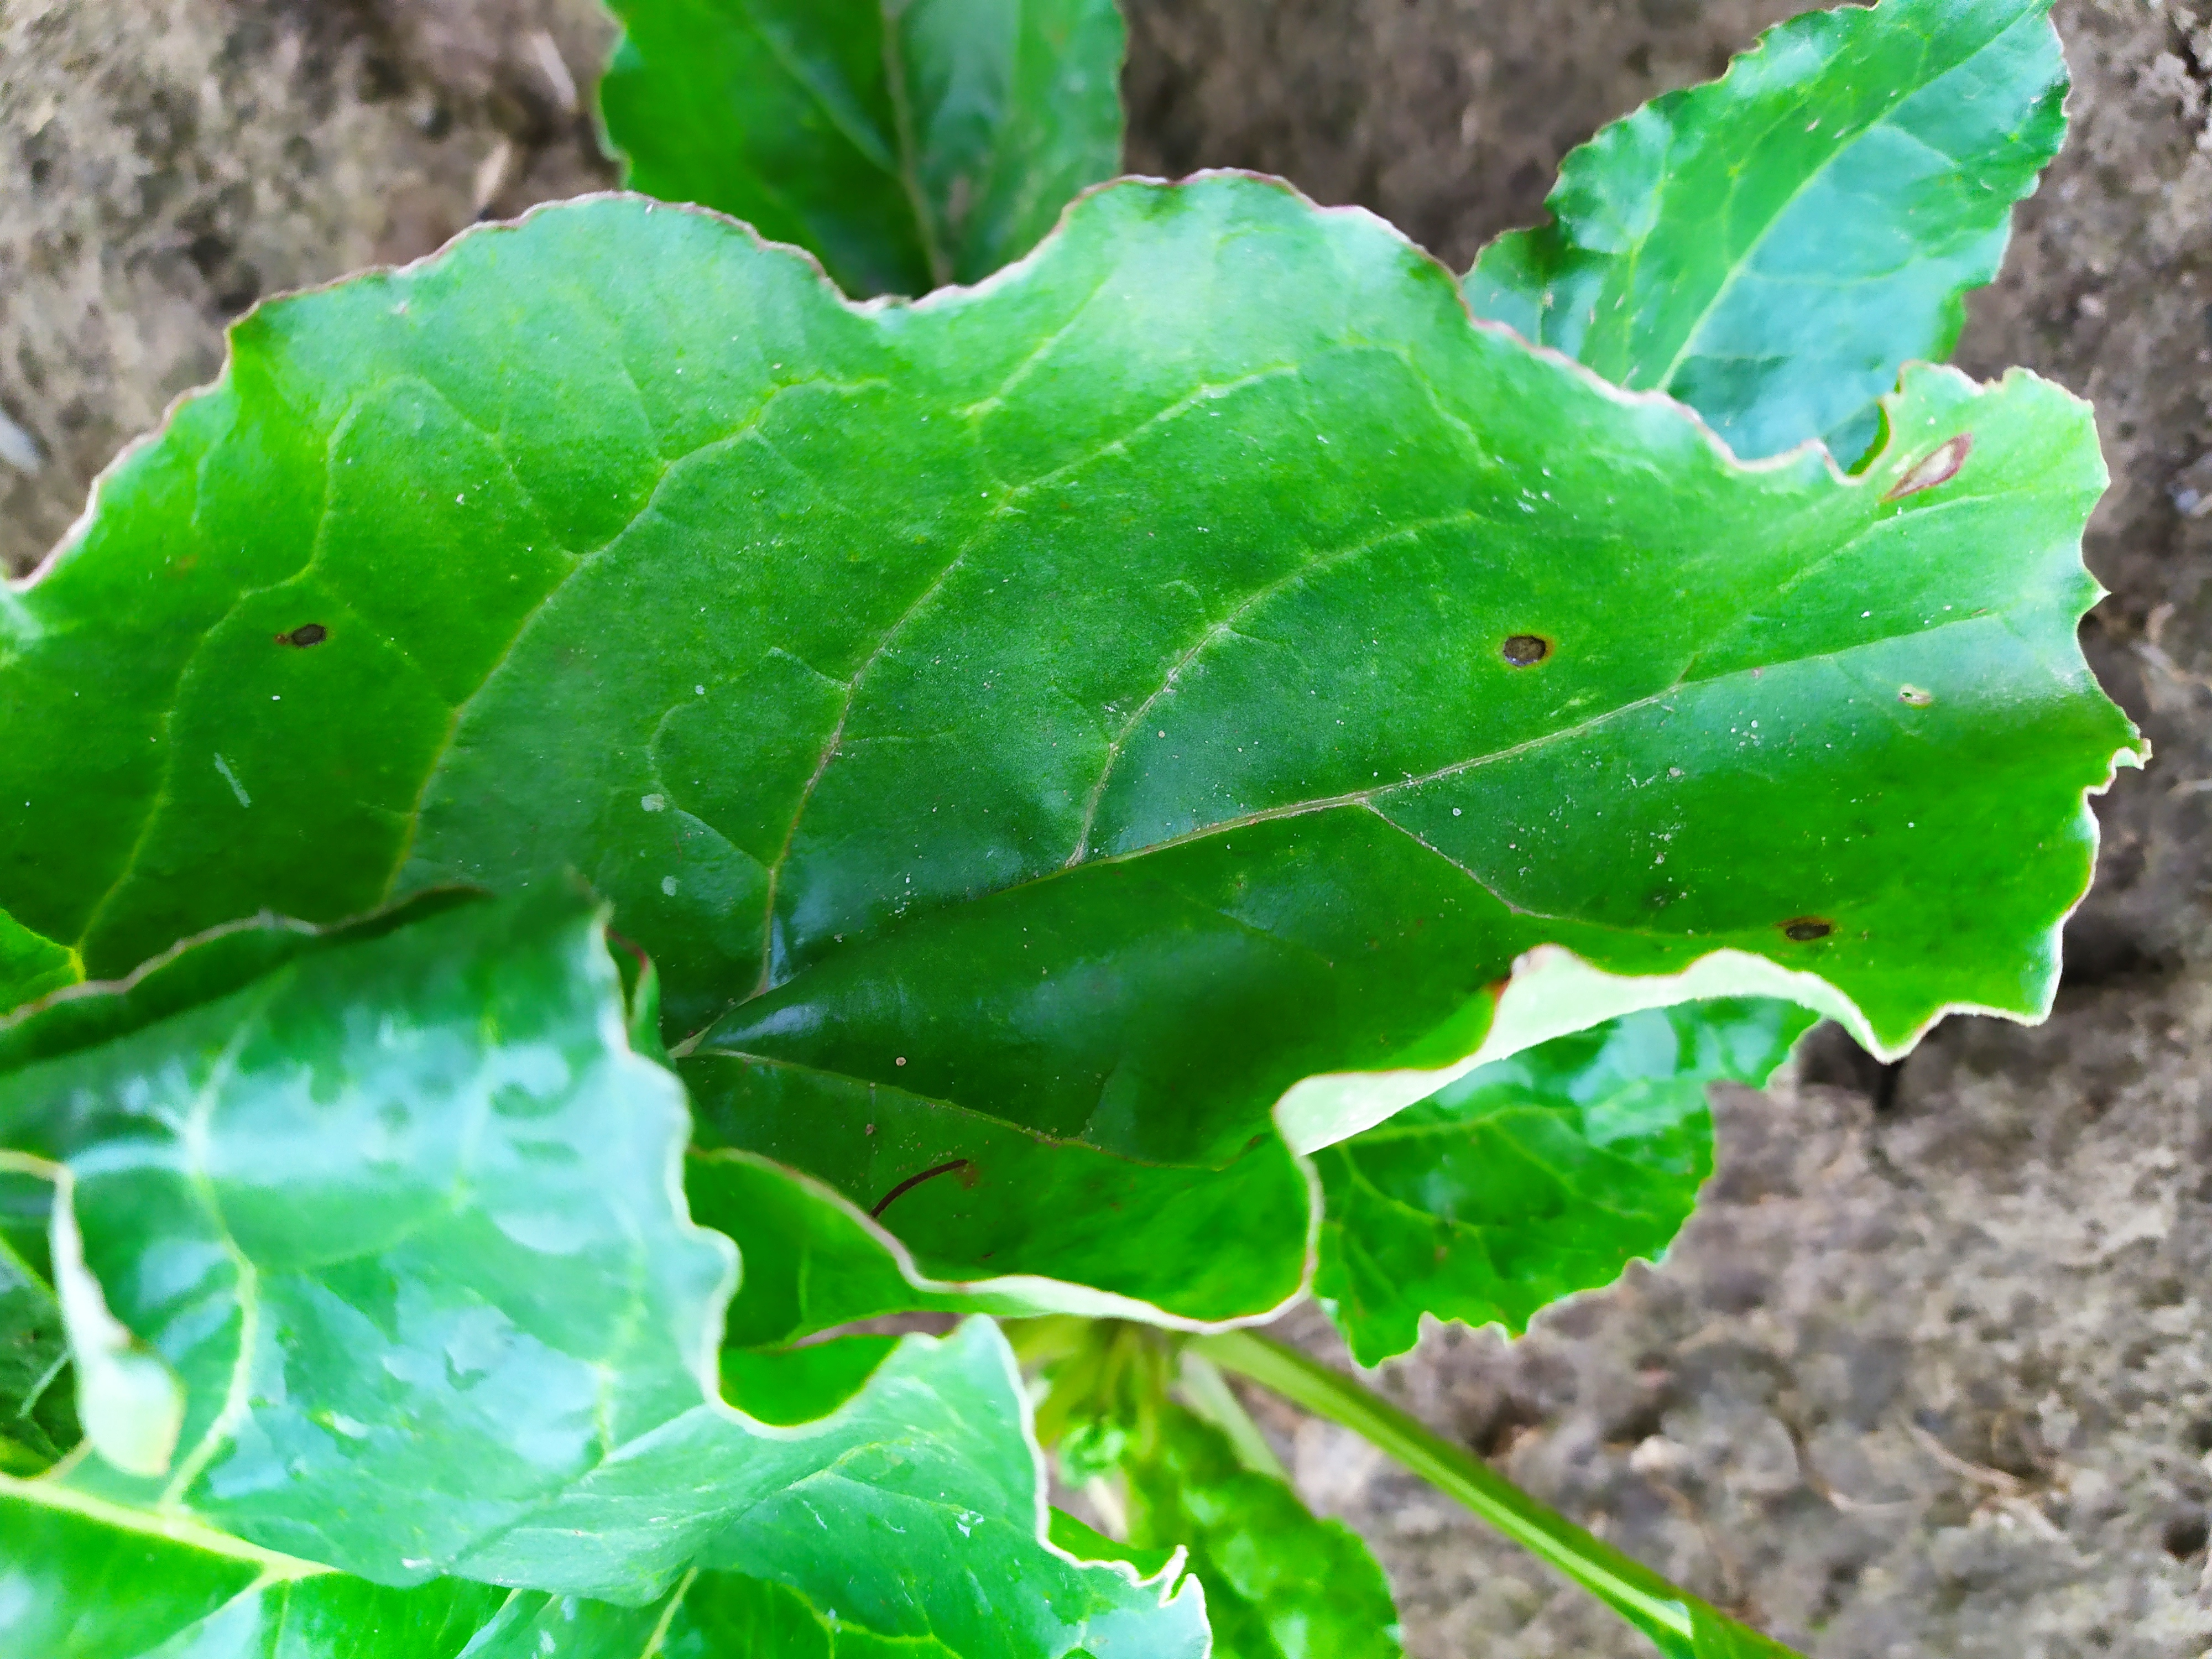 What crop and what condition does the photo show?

beet, cercospora
